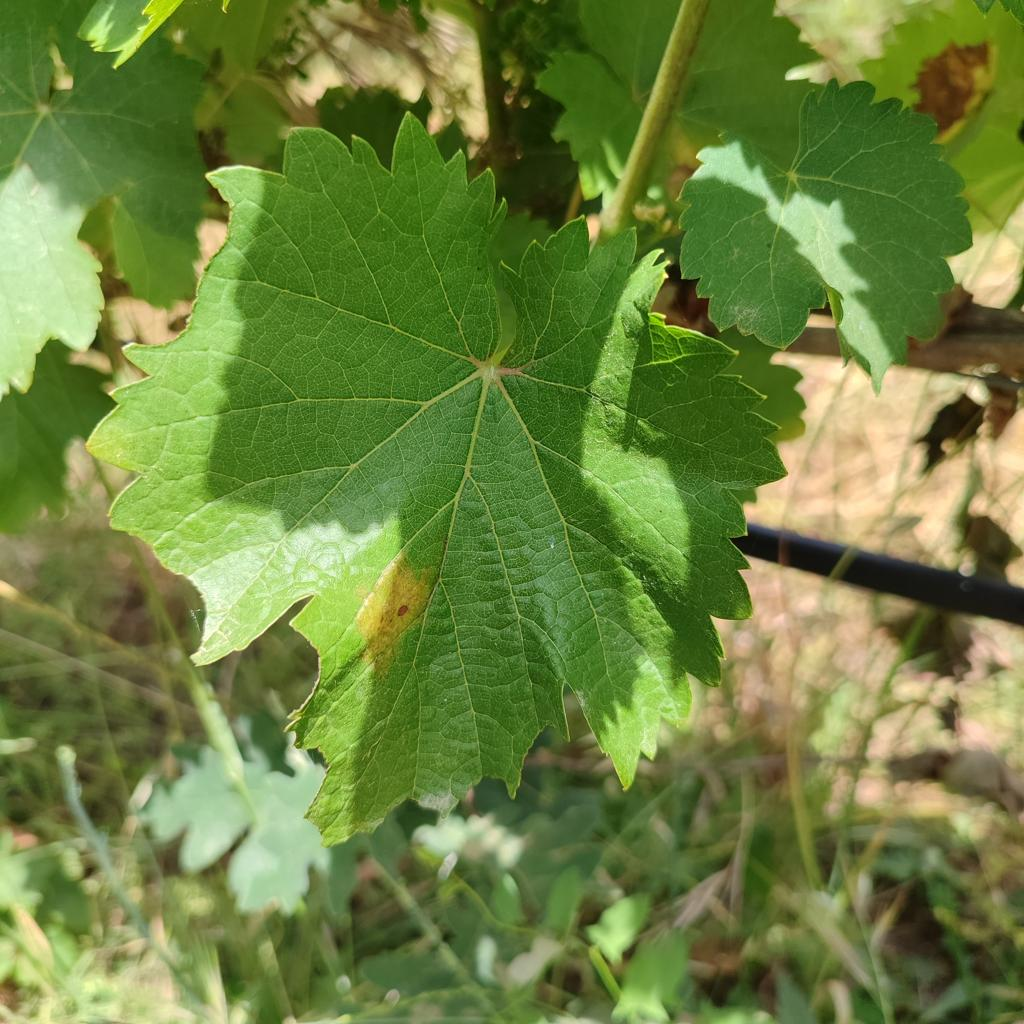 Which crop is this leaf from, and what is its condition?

grapevine, downy mildew
